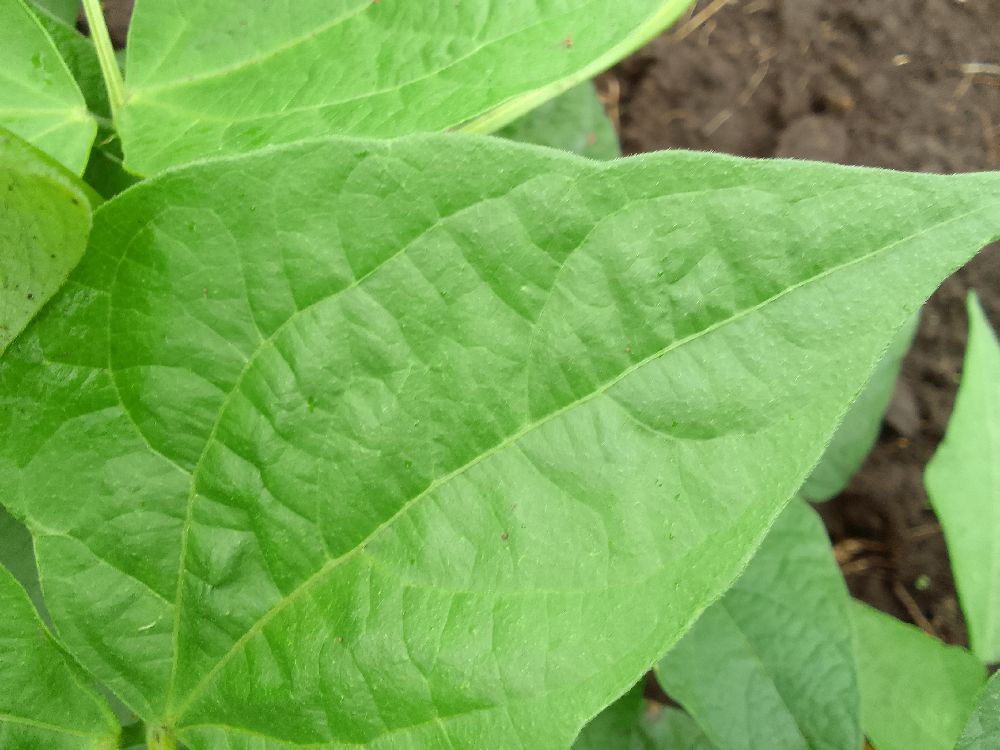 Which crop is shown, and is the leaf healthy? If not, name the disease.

common bean, healthy
